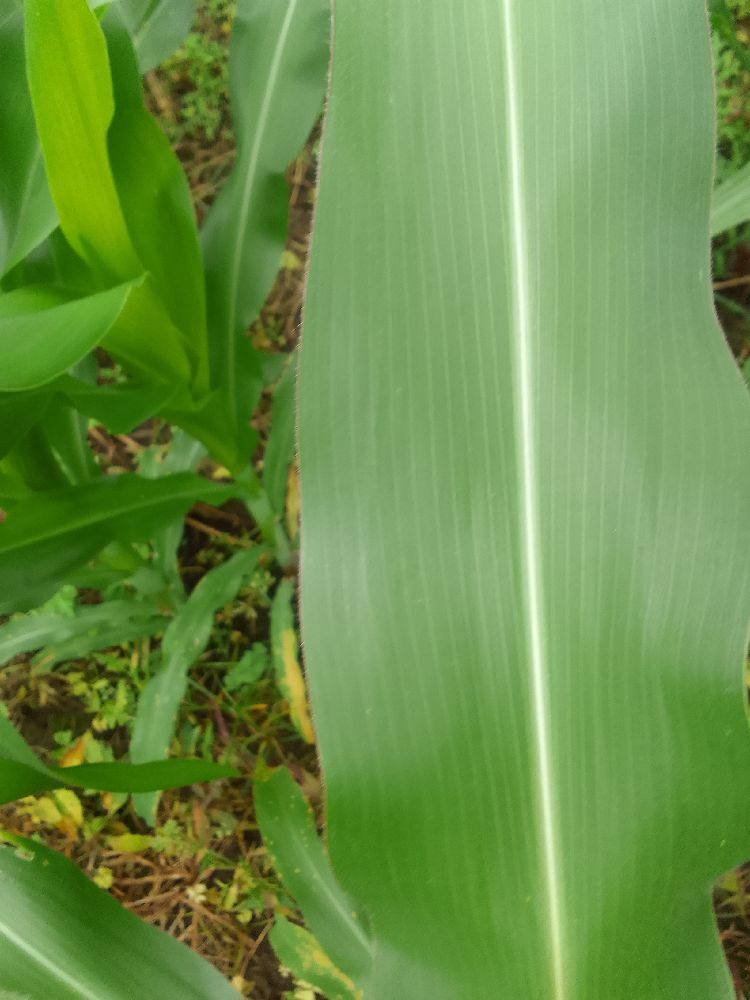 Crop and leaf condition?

maize, healthy
